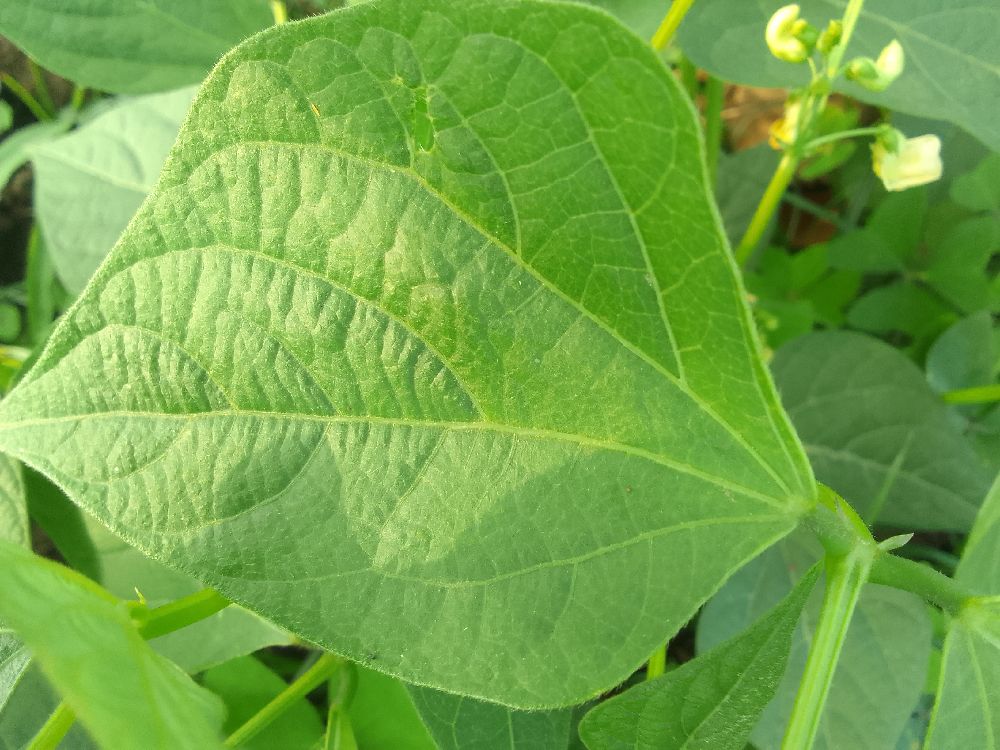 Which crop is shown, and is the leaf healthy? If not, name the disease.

common bean, healthy
